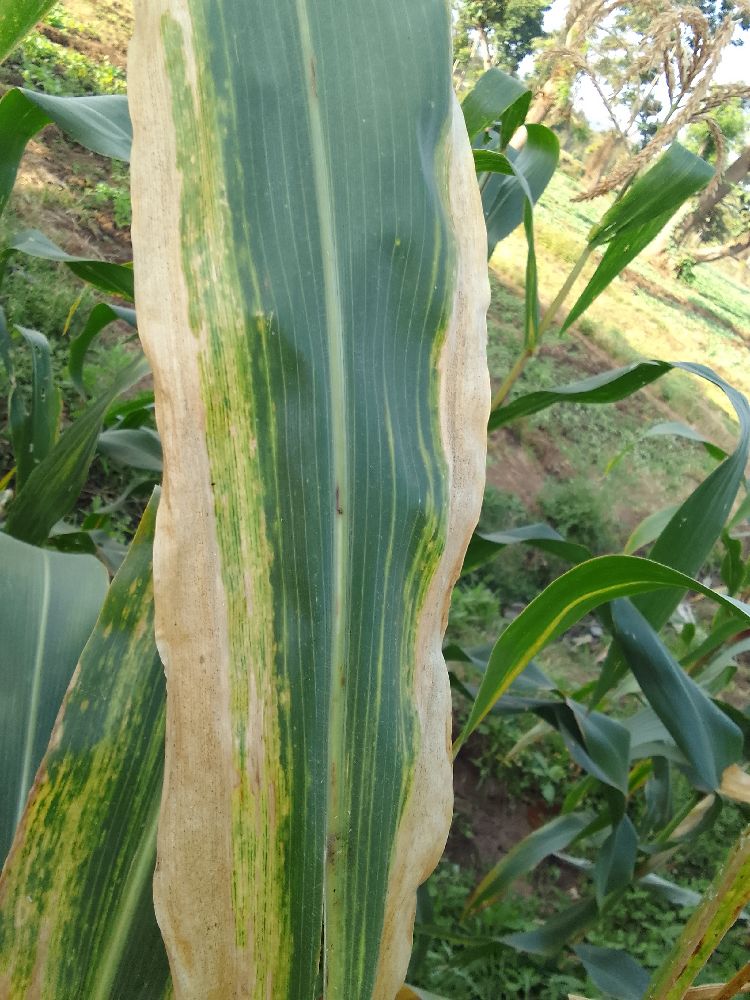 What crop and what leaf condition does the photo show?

maize, maize lethal necrosis
